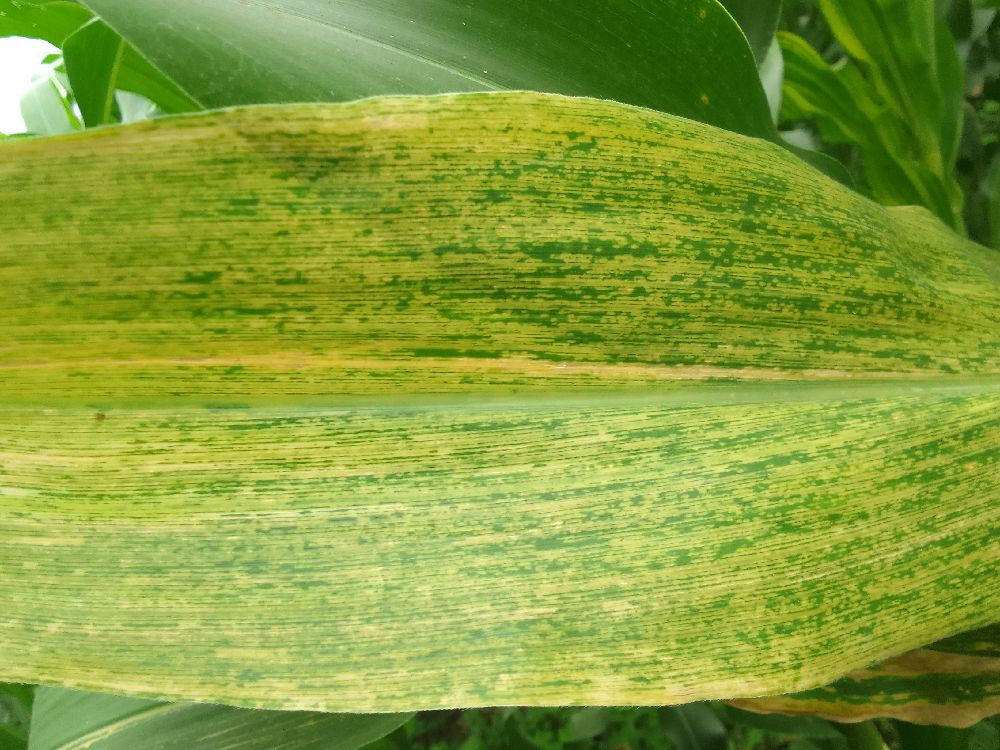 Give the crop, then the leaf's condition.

maize, maize lethal necrosis
